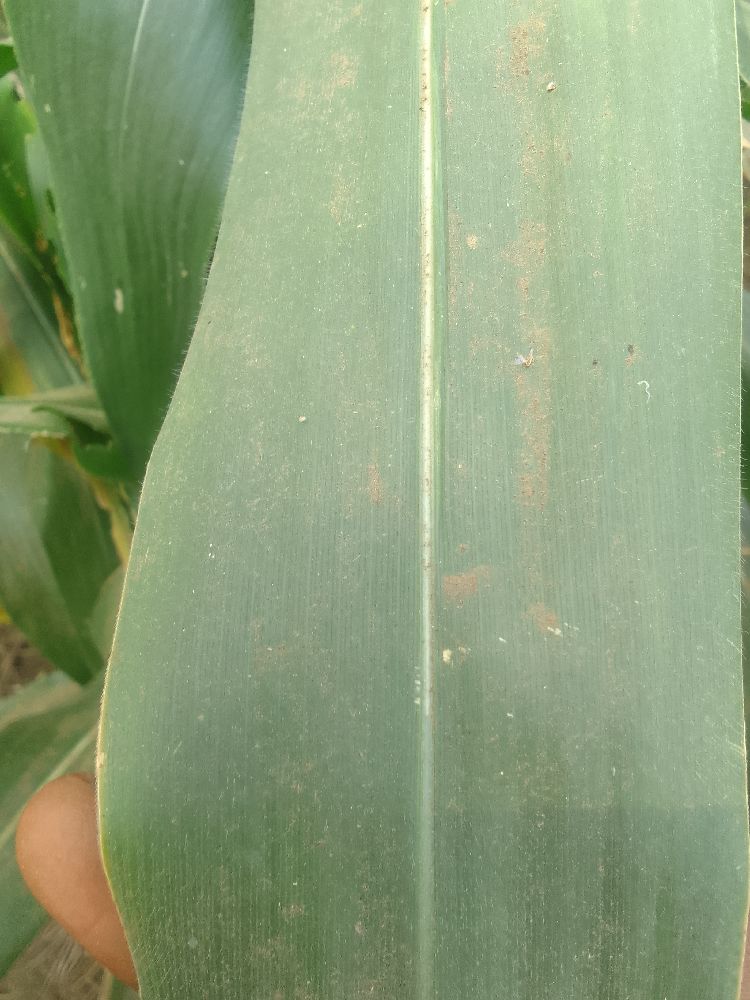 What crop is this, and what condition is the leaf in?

maize, healthy
